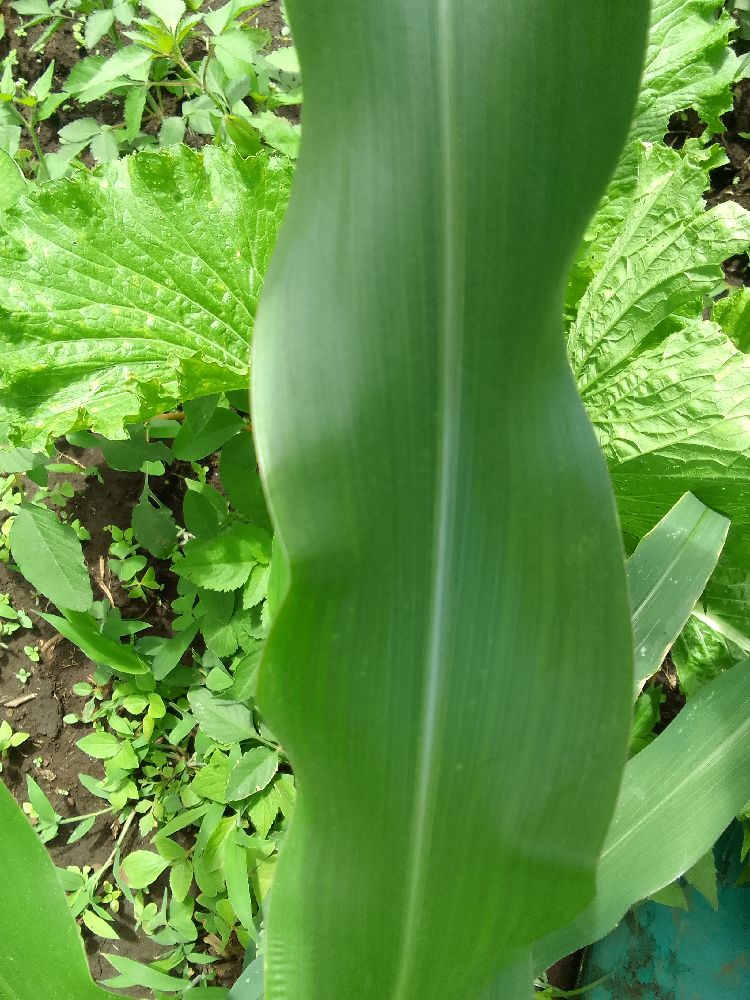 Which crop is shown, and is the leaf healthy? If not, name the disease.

maize, healthy
